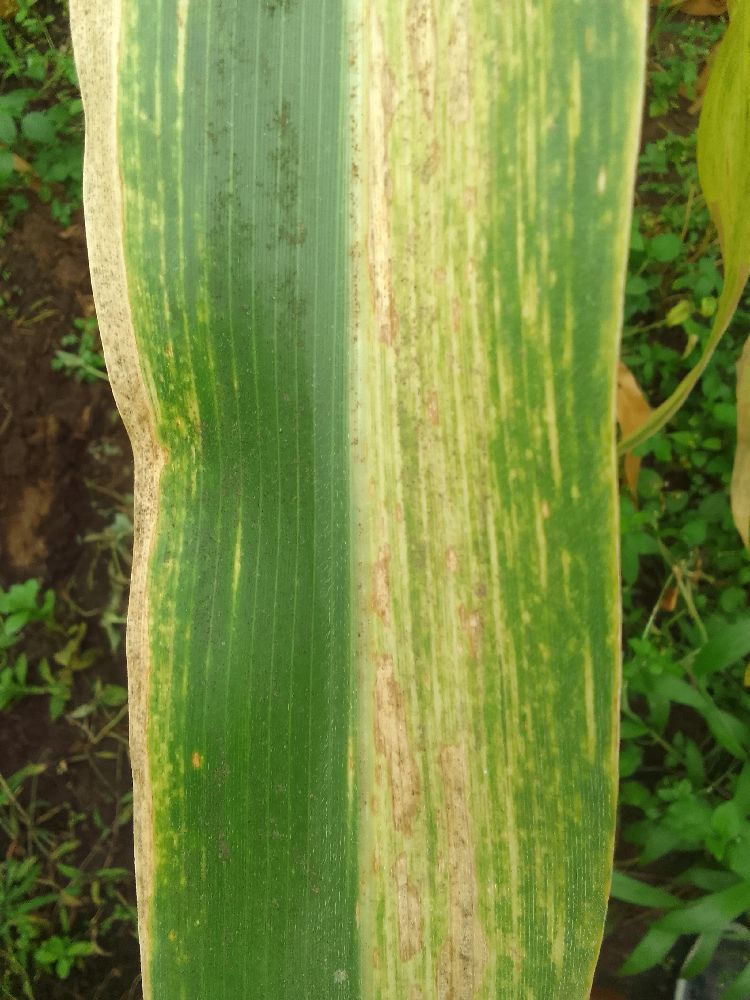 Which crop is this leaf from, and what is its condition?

maize, maize lethal necrosis
